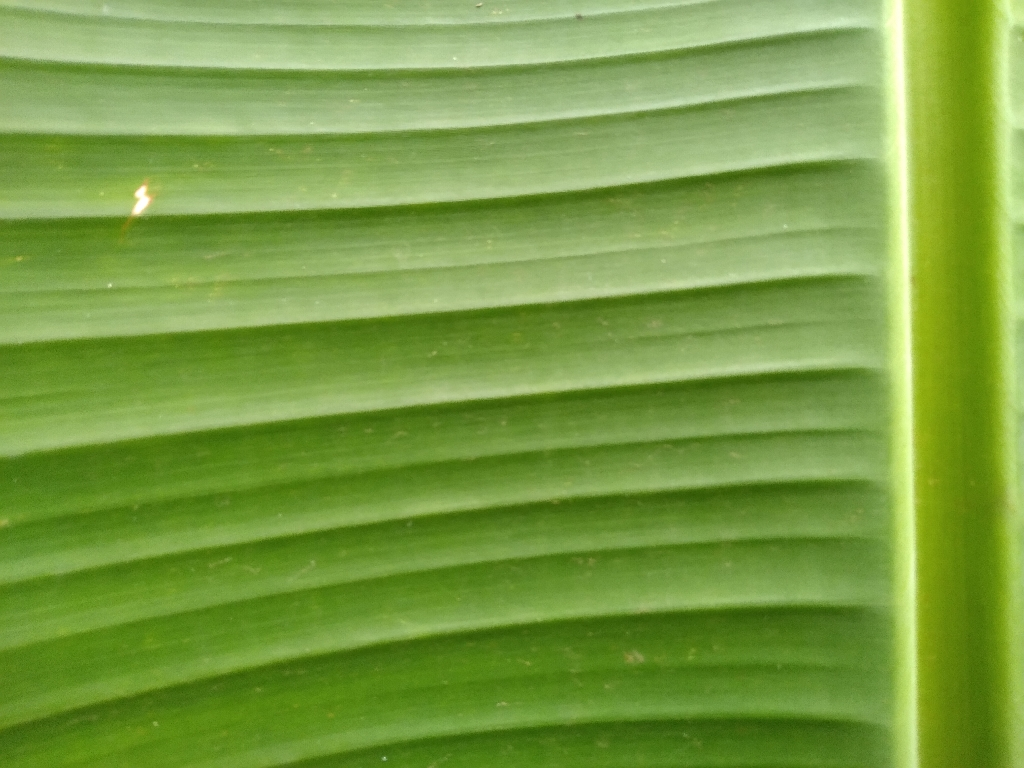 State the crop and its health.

banana, healthy
